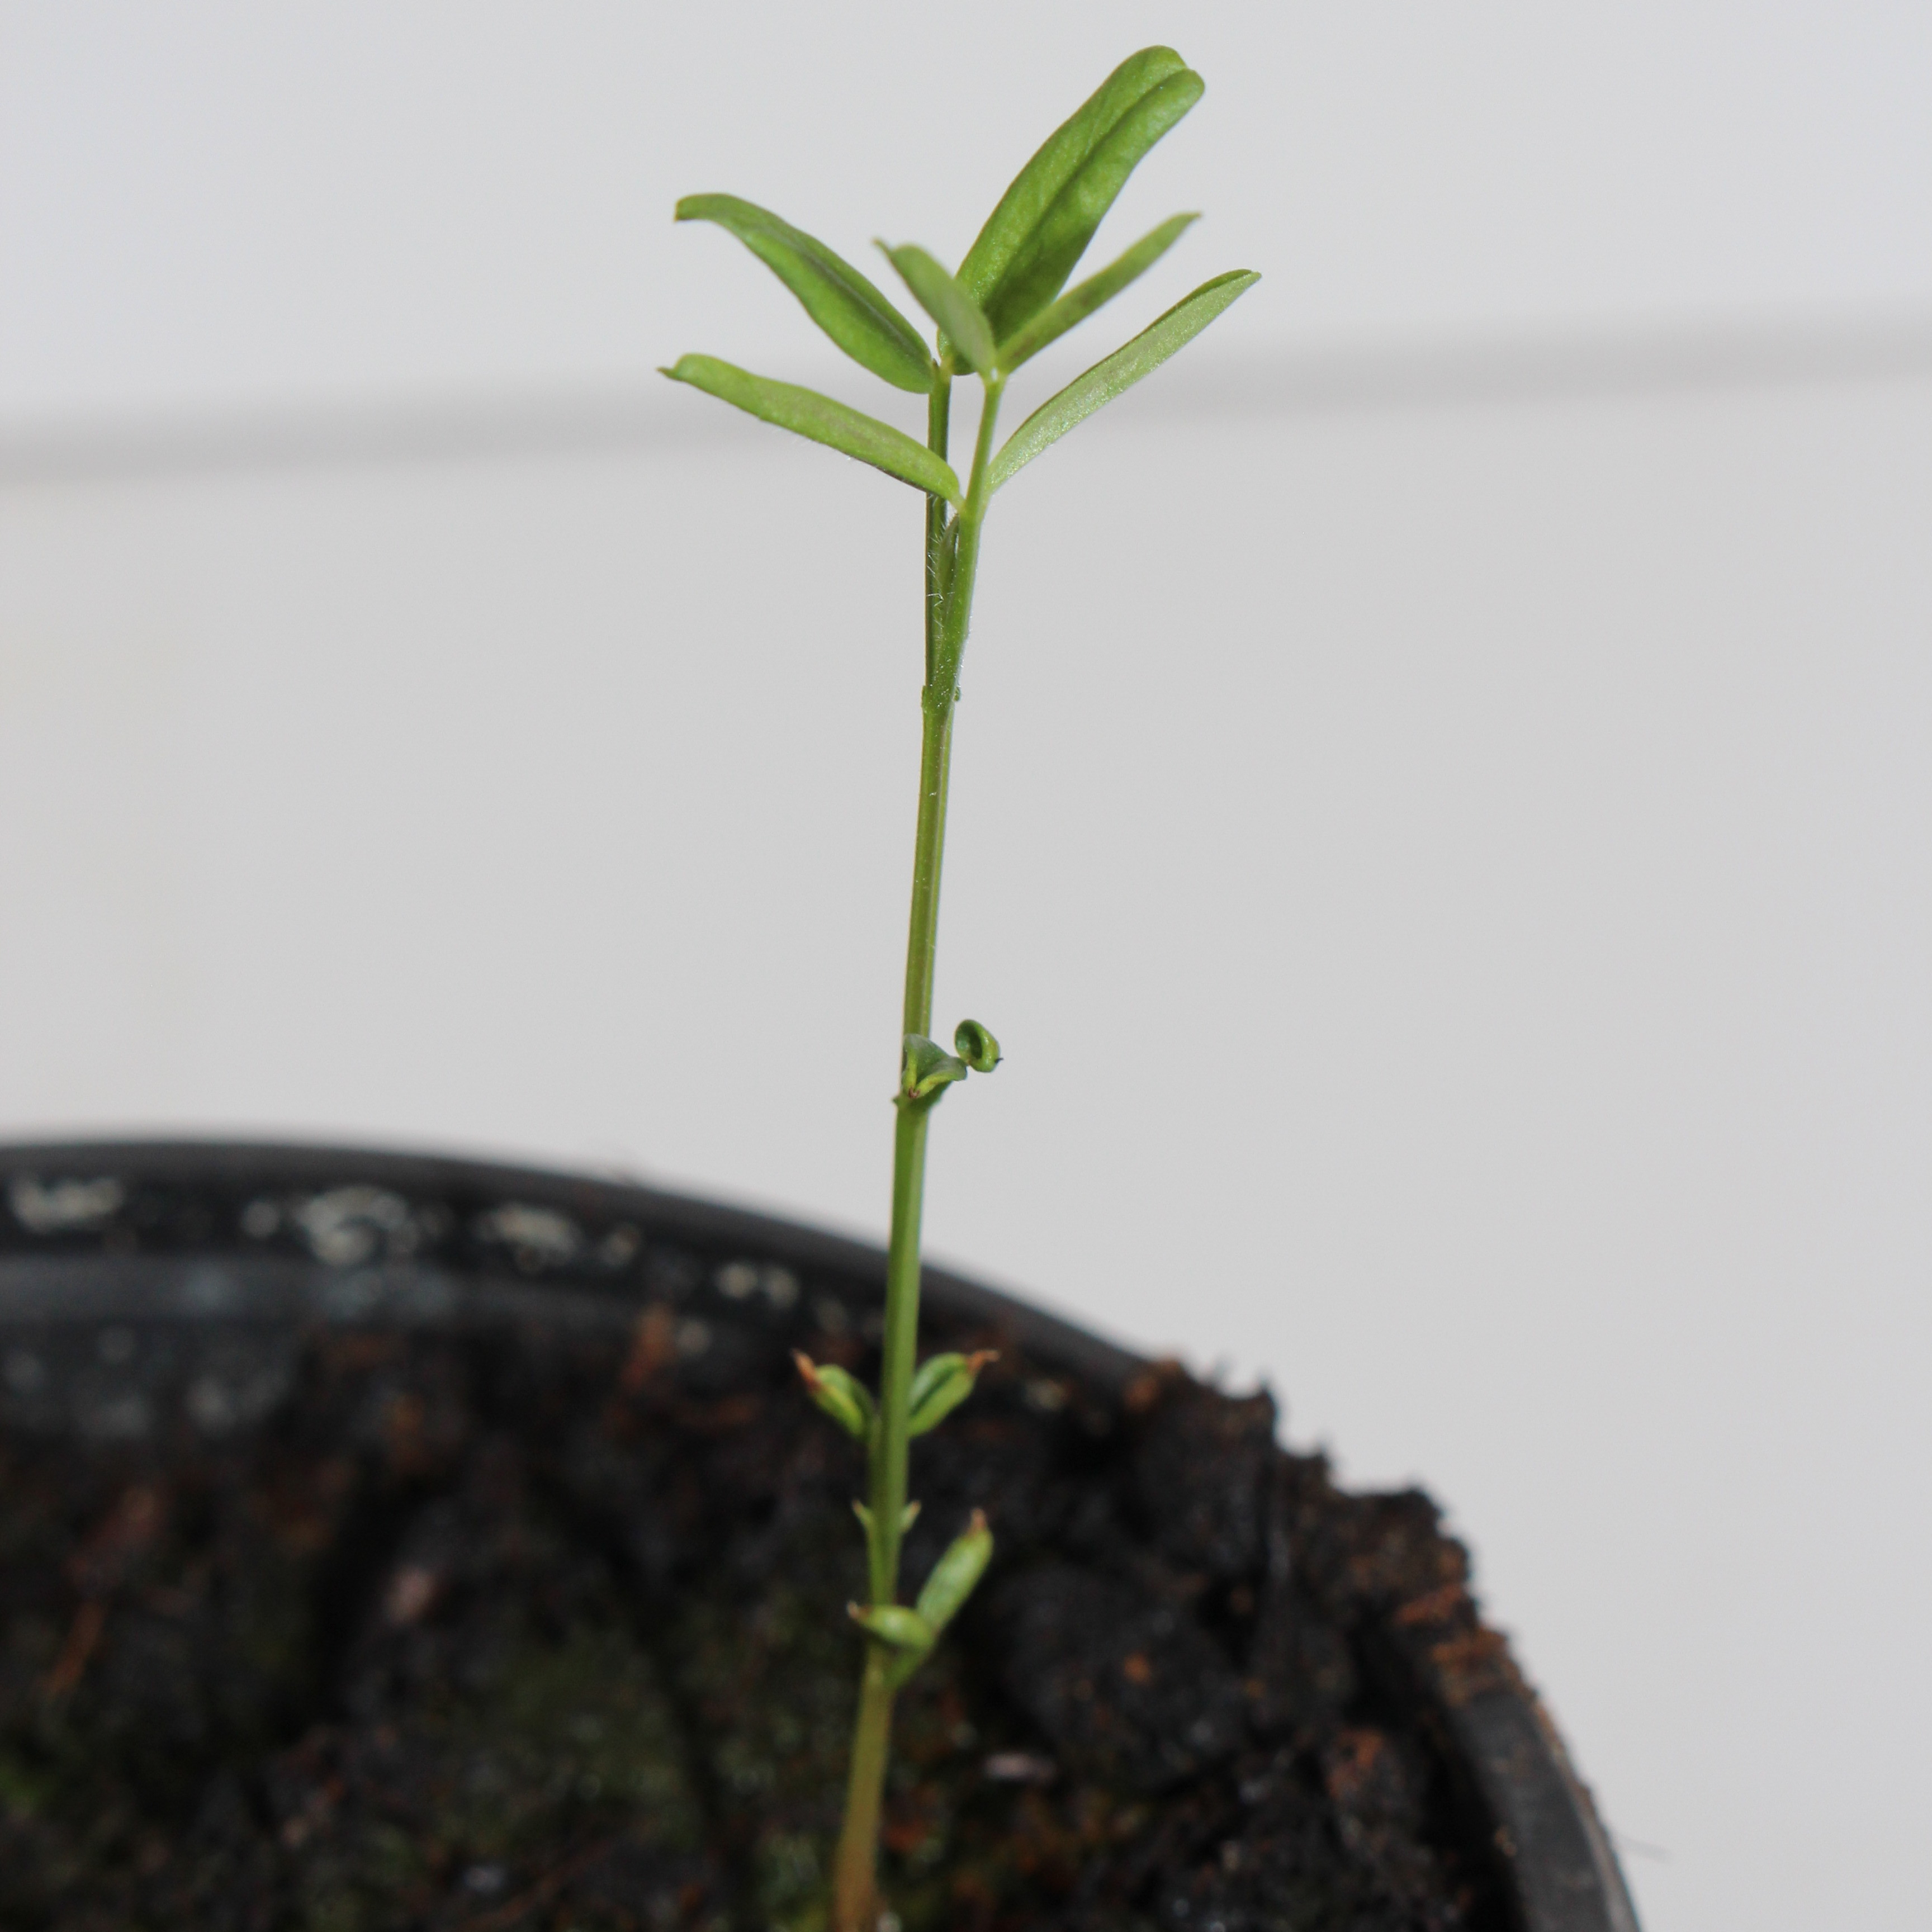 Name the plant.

Vicia sativa
